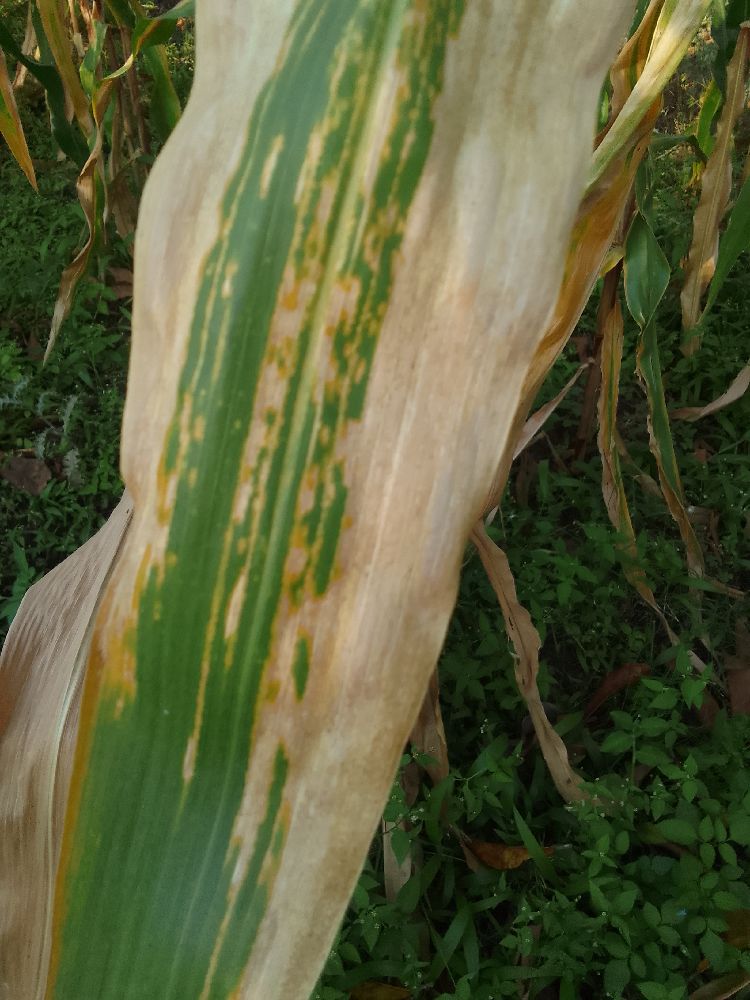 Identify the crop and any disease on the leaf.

maize, maize lethal necrosis
